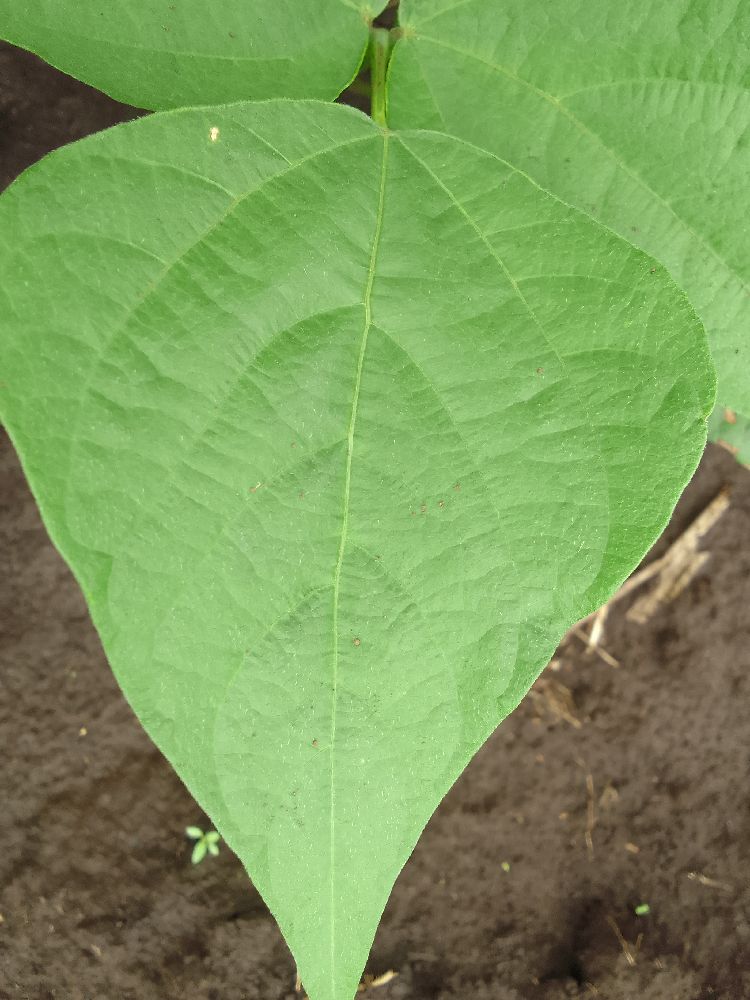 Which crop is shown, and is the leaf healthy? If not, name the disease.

common bean, healthy
